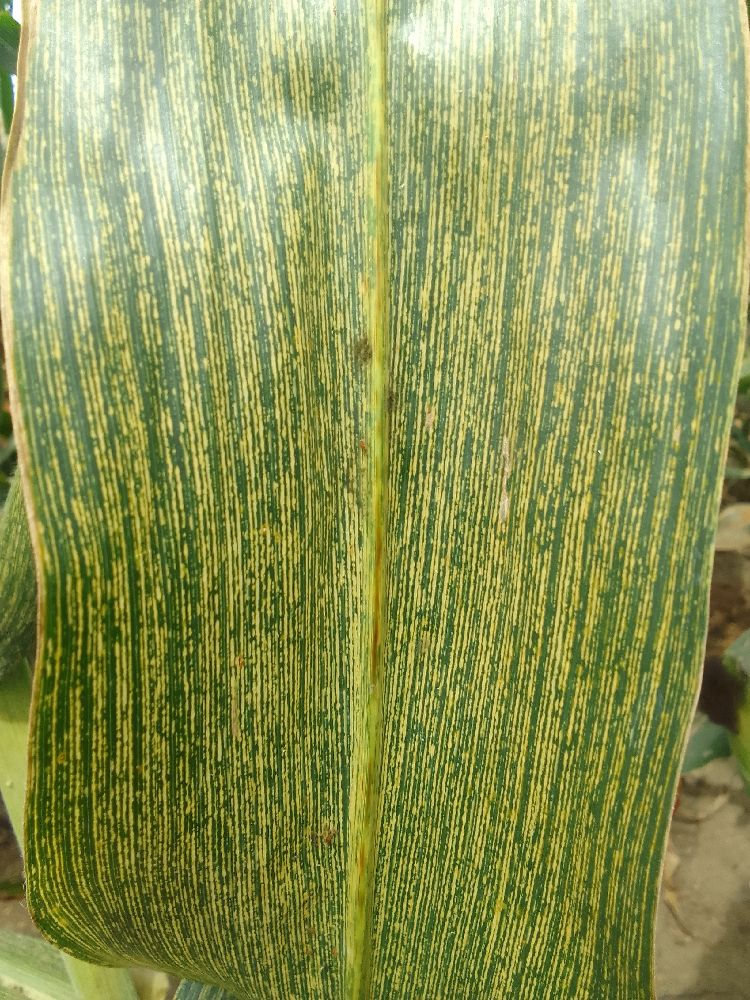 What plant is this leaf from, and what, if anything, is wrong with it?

maize, maize streak virus
